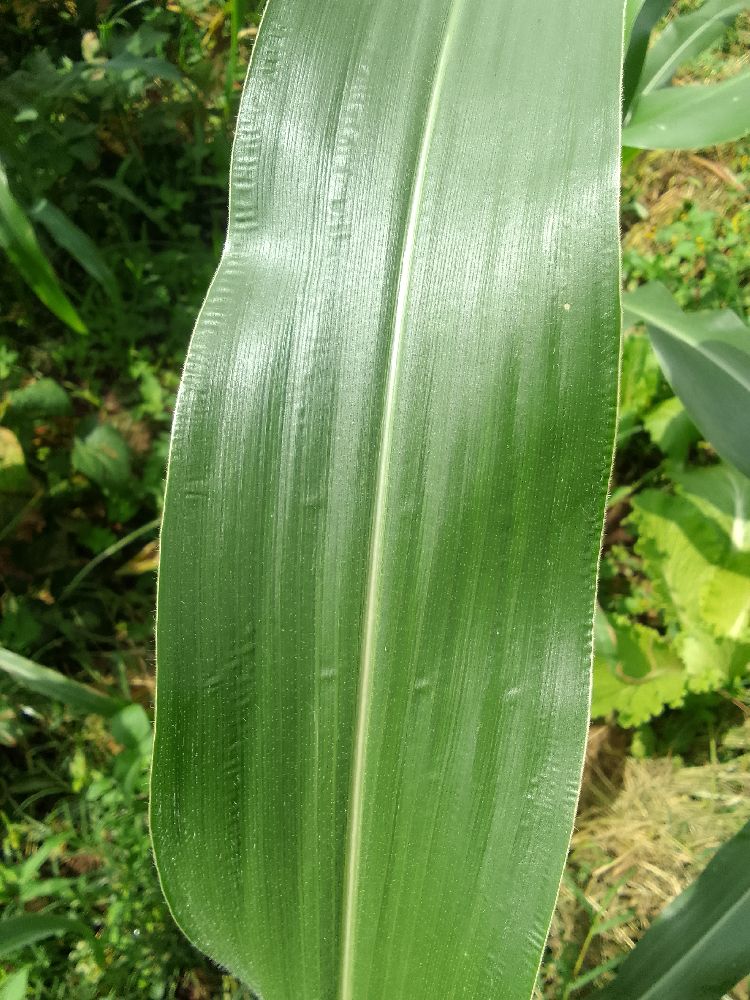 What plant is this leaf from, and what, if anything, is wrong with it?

maize, healthy
